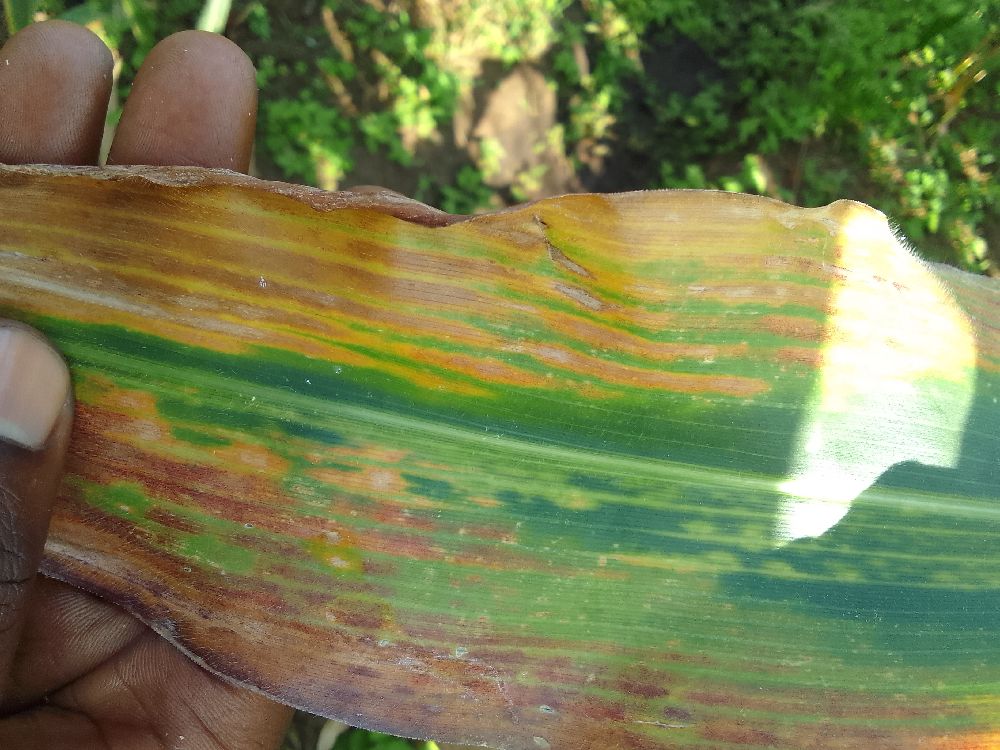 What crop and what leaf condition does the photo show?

maize, maize lethal necrosis
